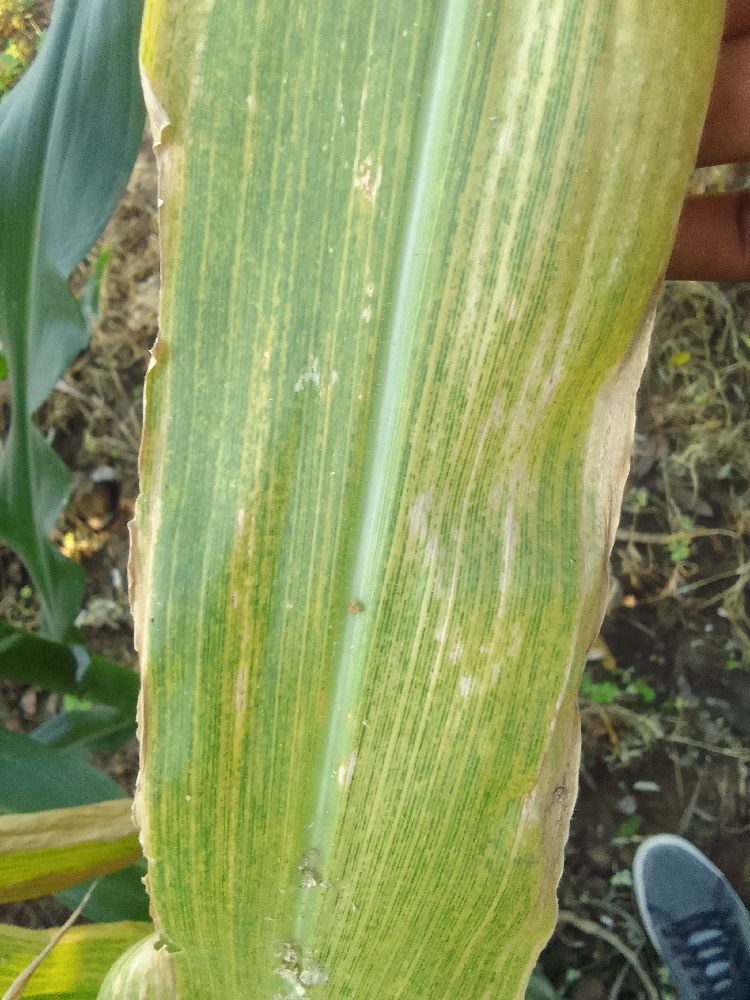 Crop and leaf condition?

maize, maize lethal necrosis
